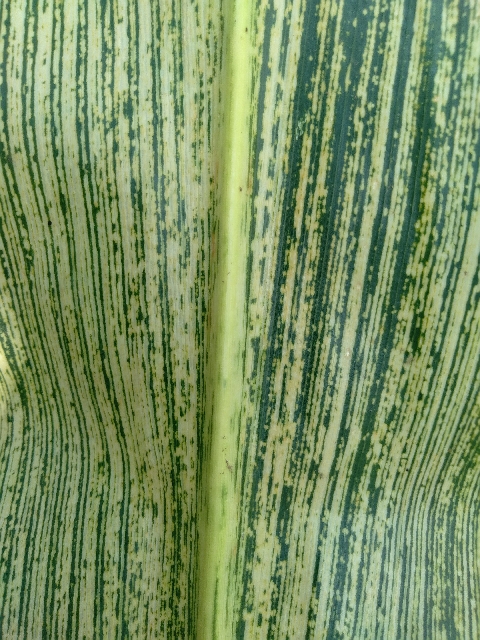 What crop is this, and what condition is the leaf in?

maize, maize streak virus
